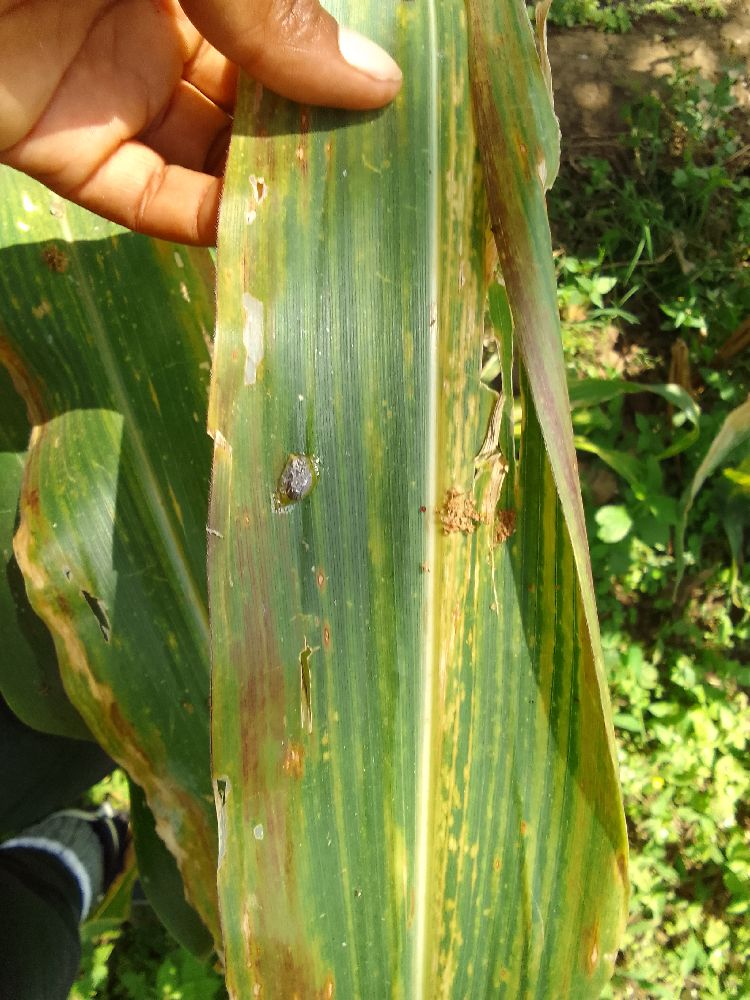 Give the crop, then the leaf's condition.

maize, maize lethal necrosis
